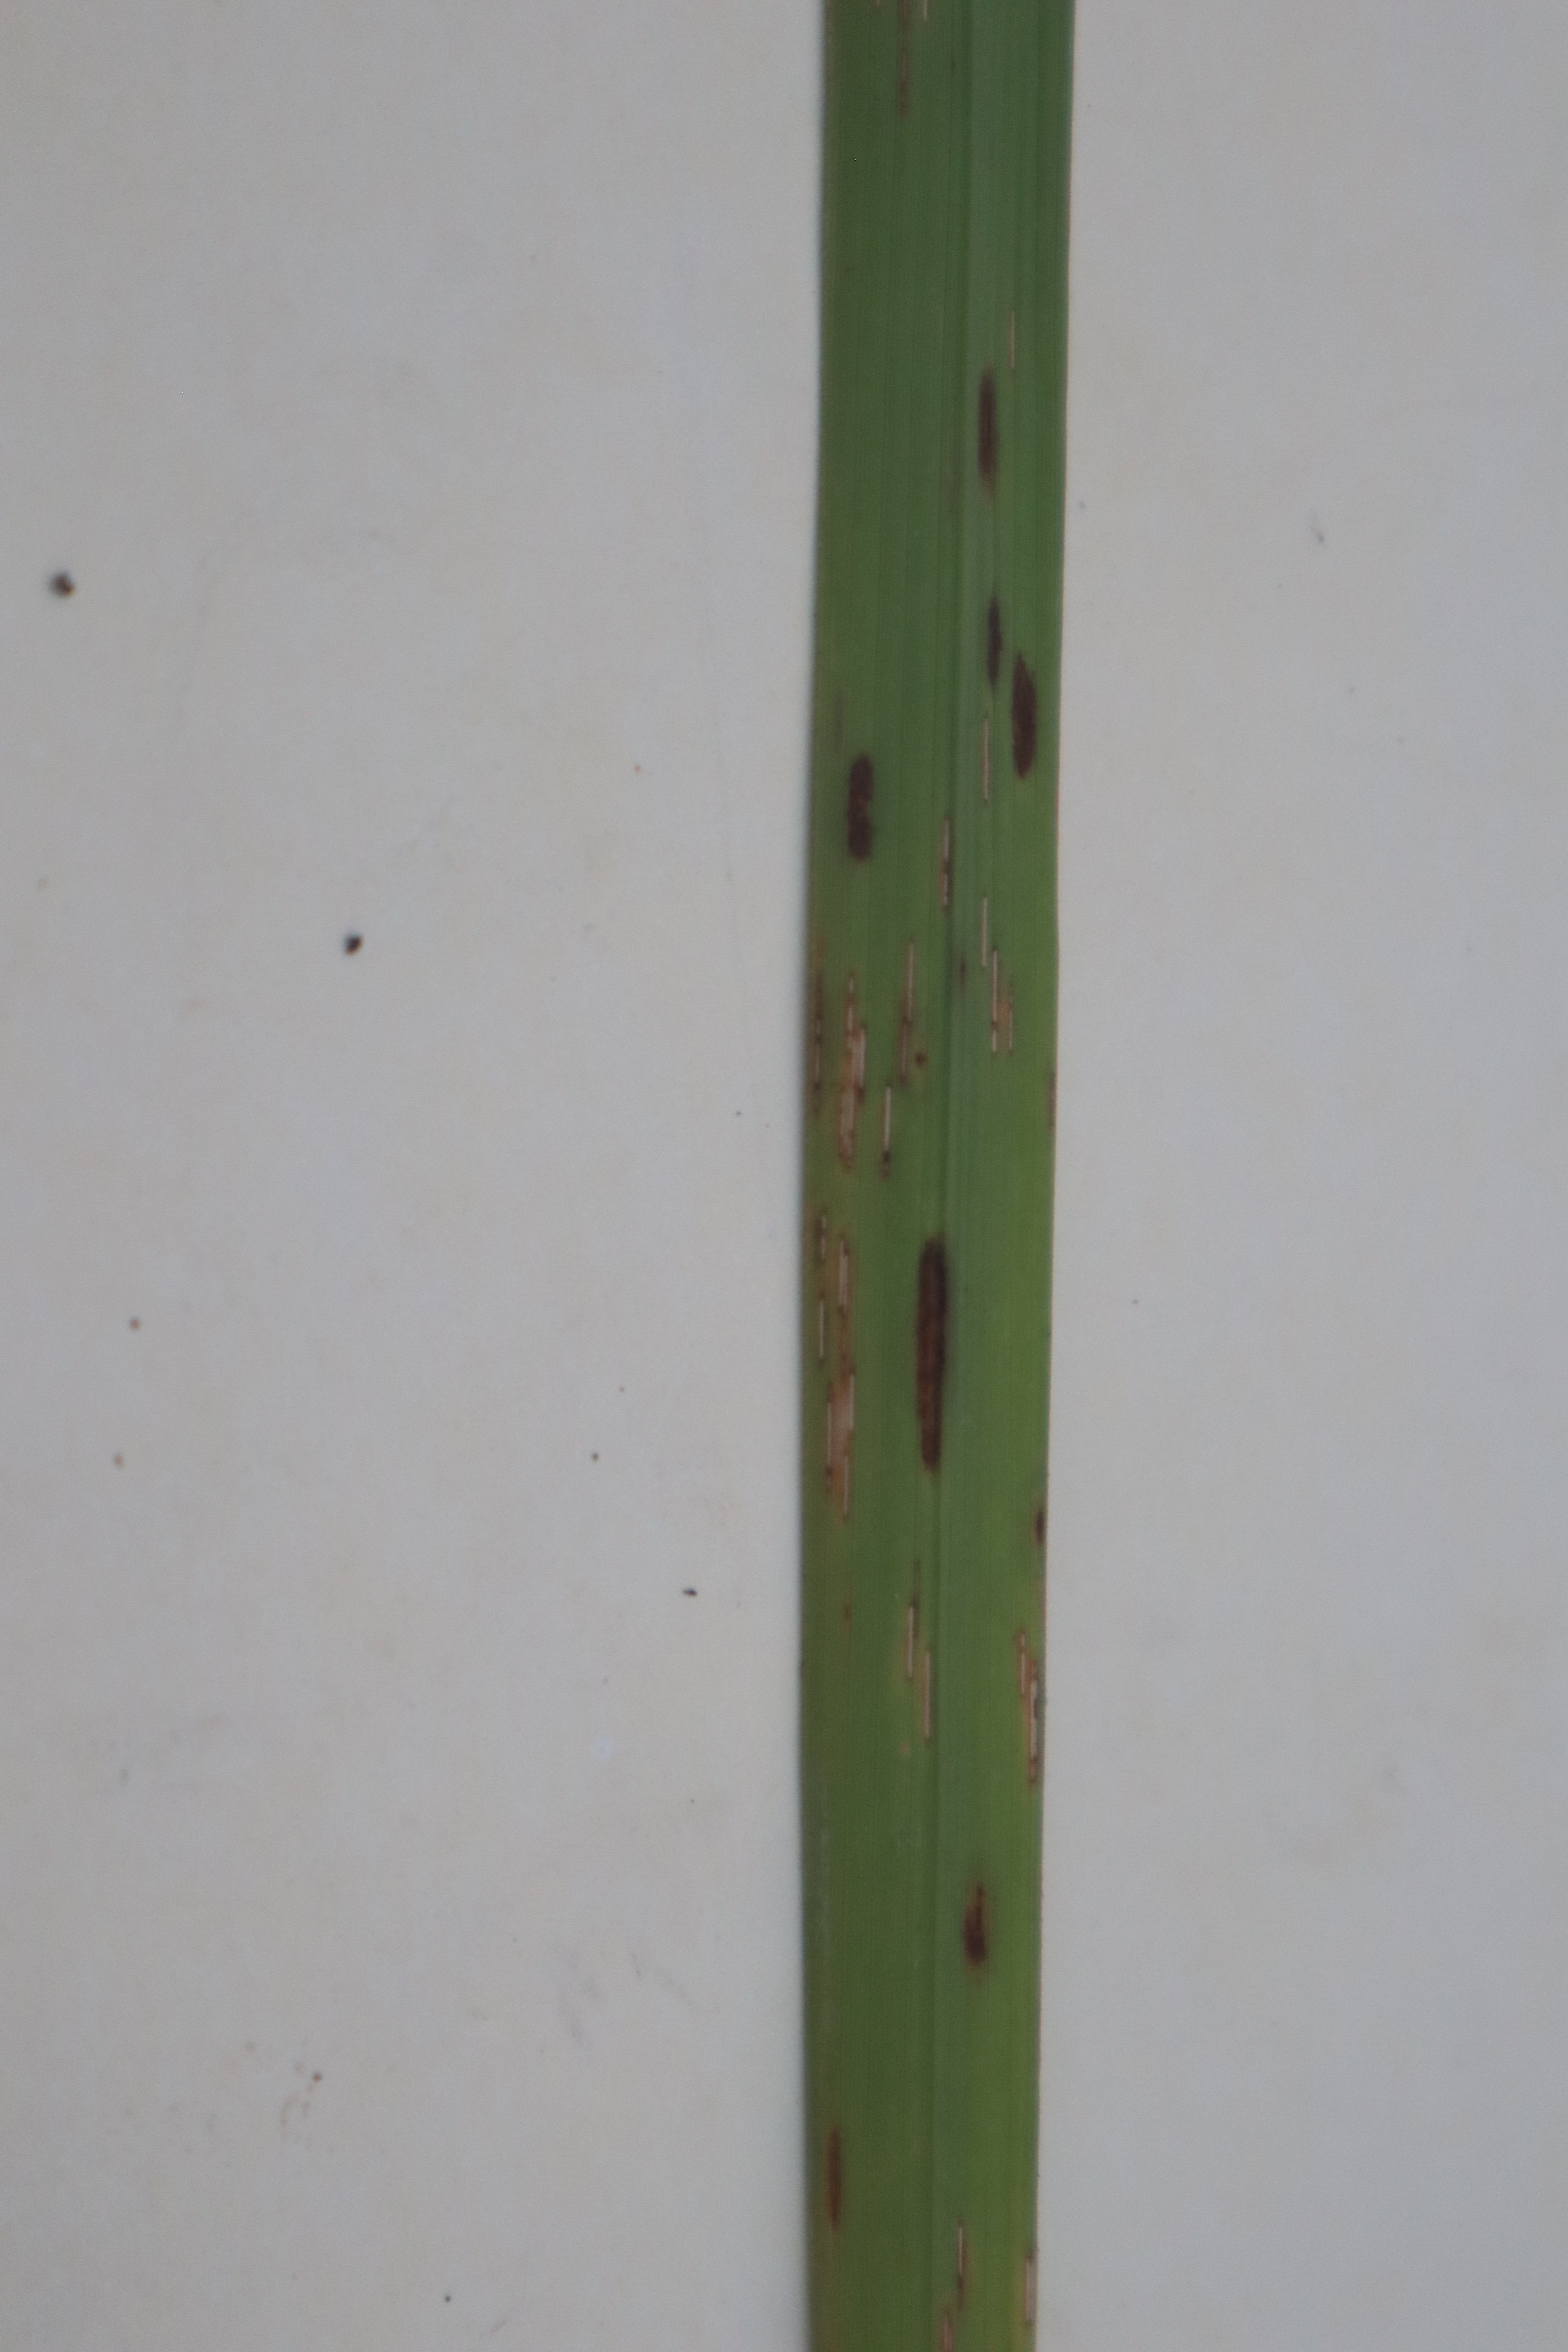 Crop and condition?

rice, brown spots
